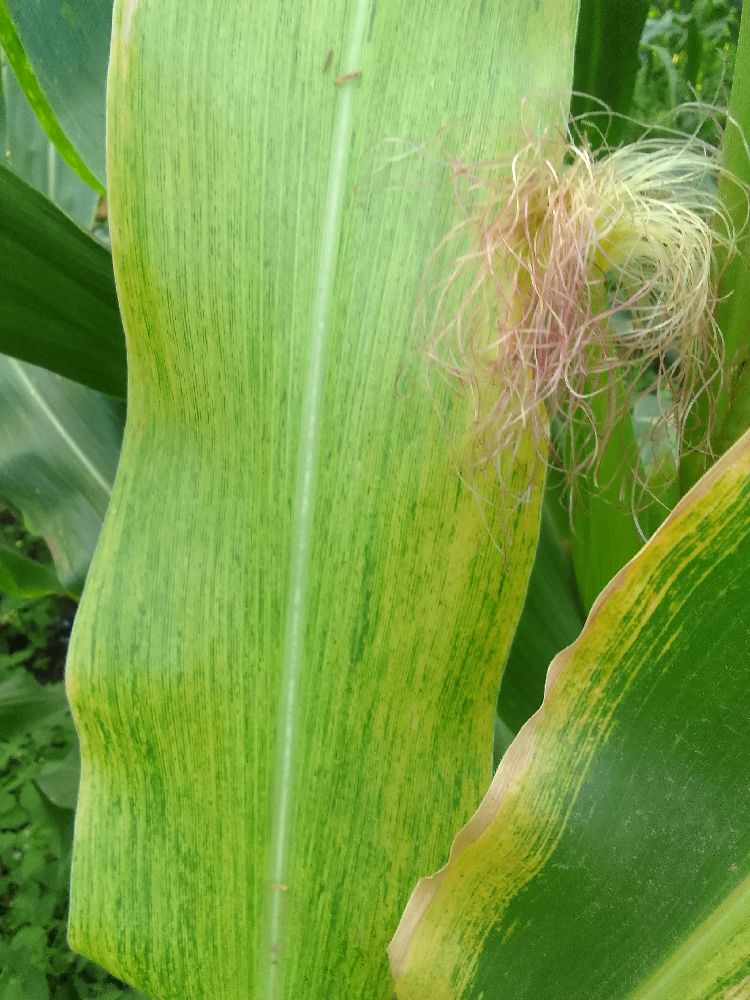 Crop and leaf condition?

maize, maize lethal necrosis
